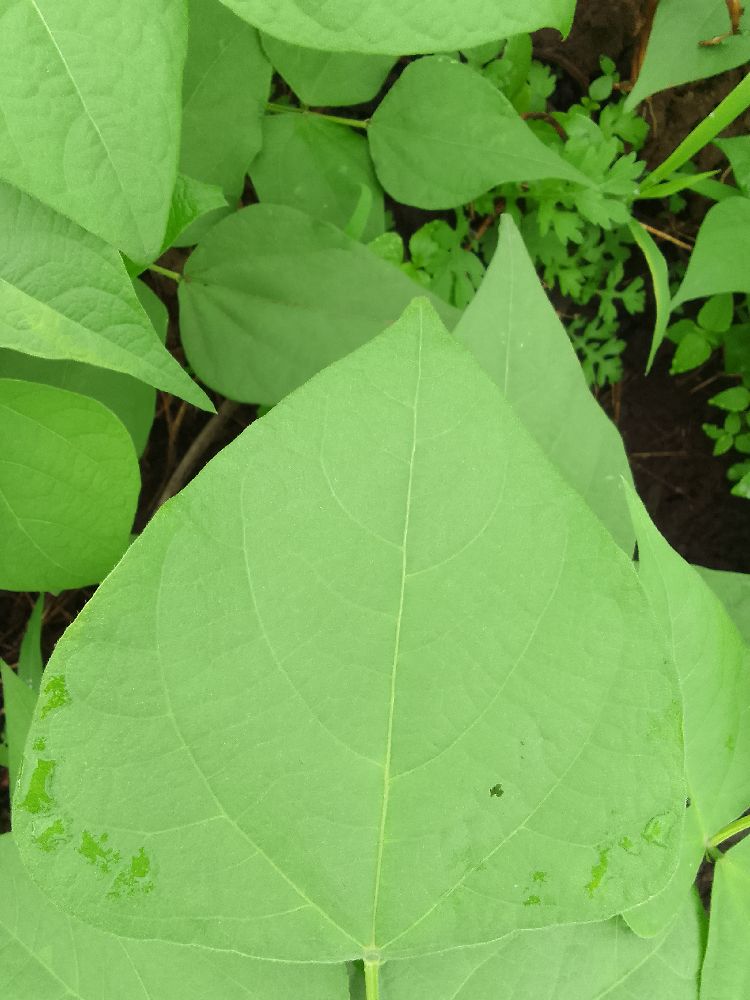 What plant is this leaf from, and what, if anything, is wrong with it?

common bean, healthy
